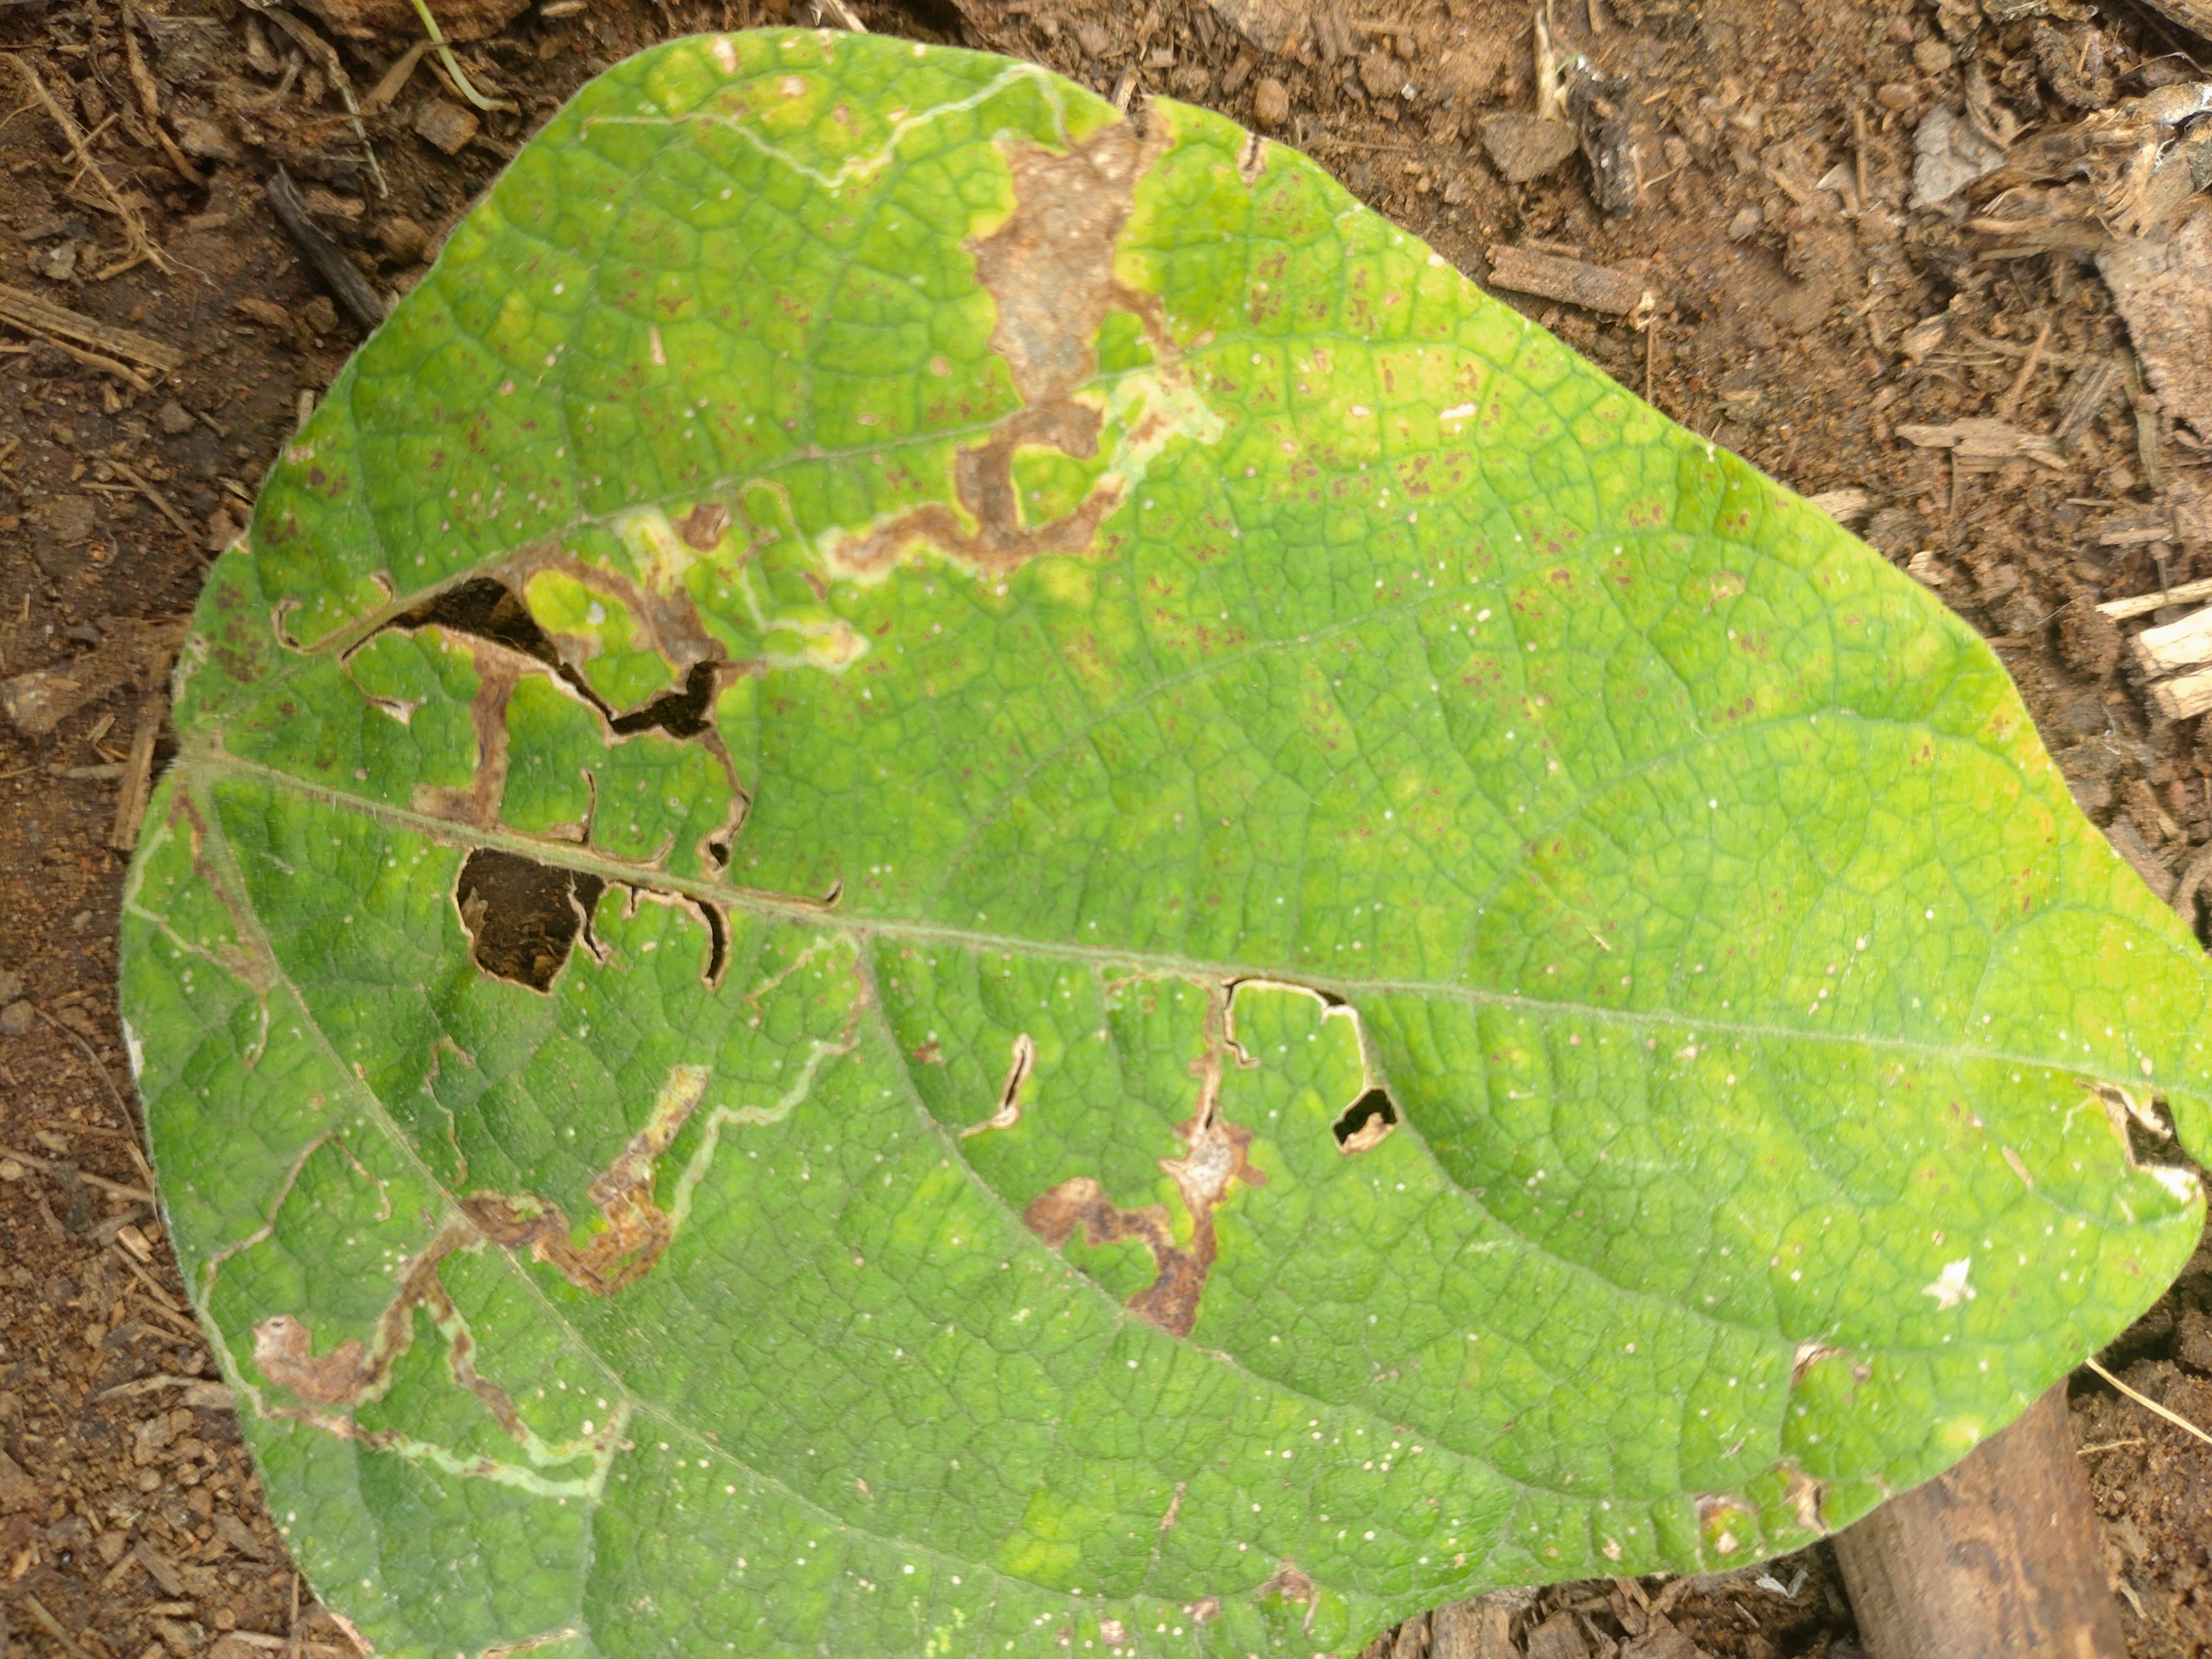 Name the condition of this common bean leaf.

rust
